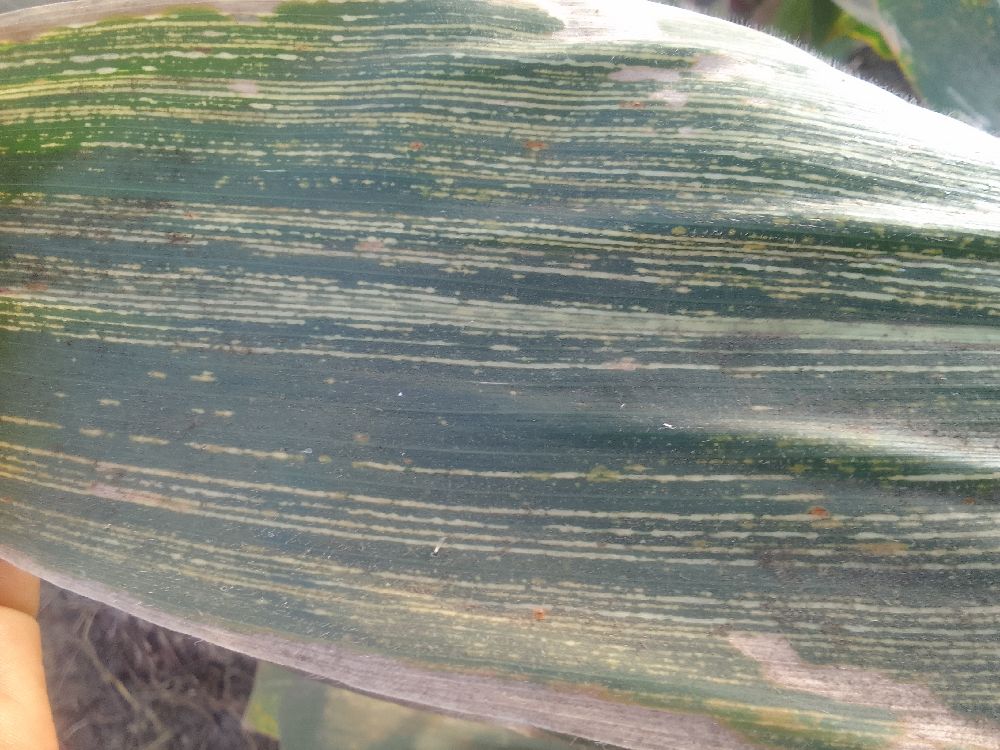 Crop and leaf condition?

maize, maize streak virus
